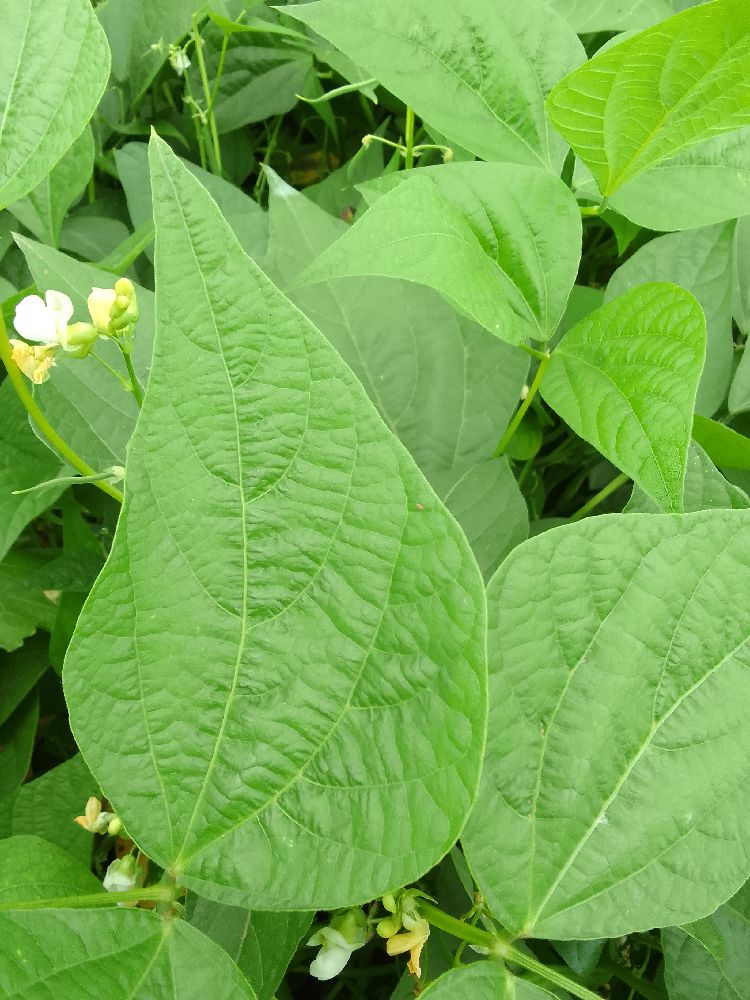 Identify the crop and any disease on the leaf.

common bean, healthy
